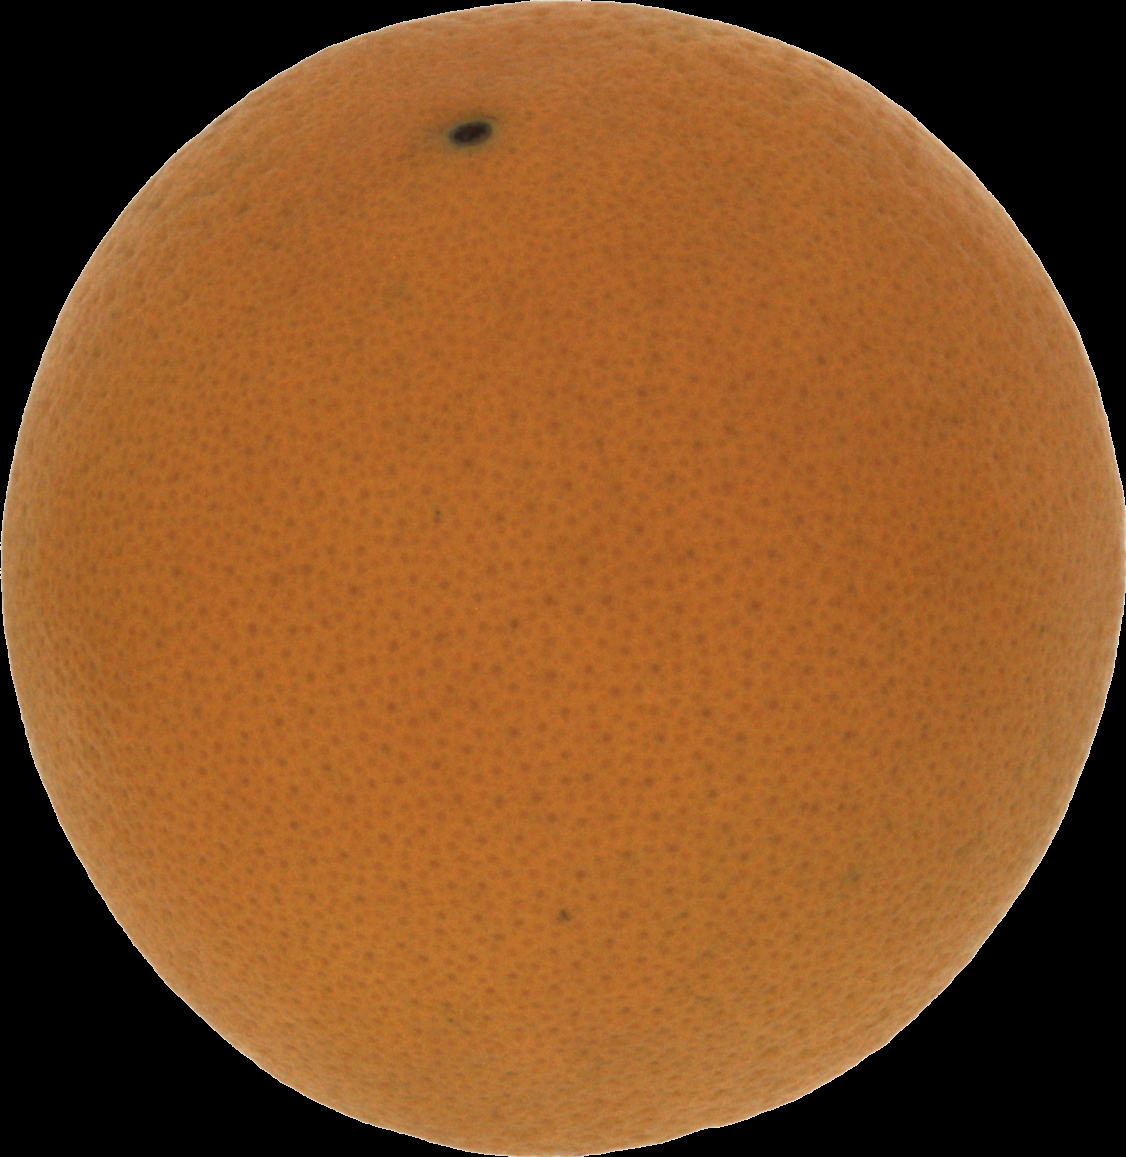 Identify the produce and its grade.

orange, good
